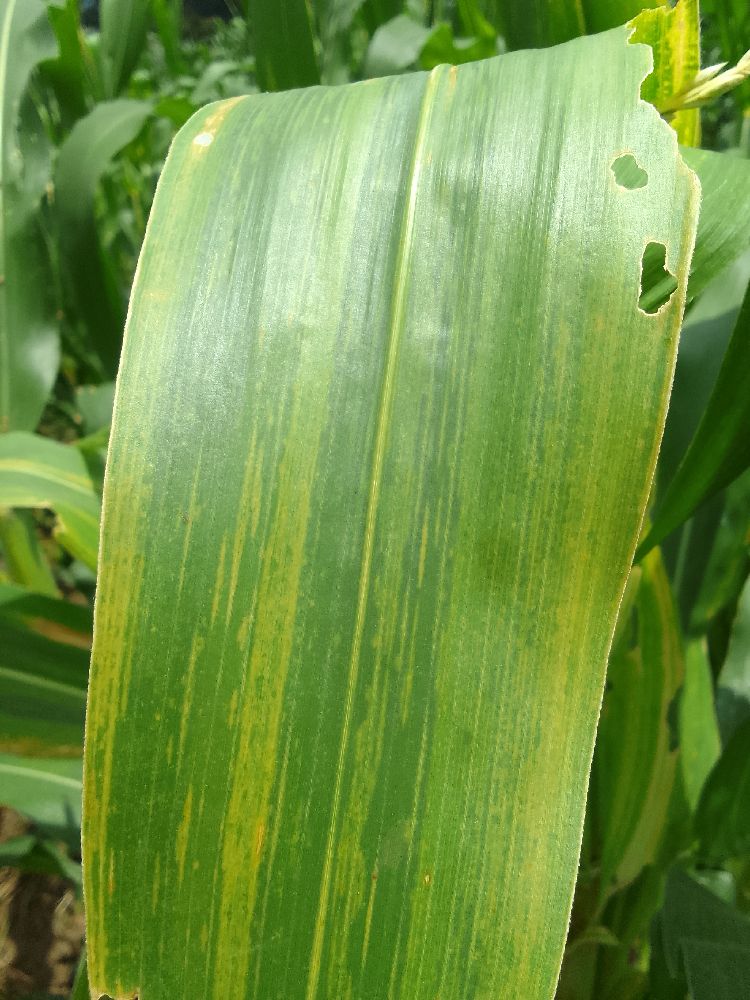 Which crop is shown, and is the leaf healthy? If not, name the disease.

maize, maize lethal necrosis
